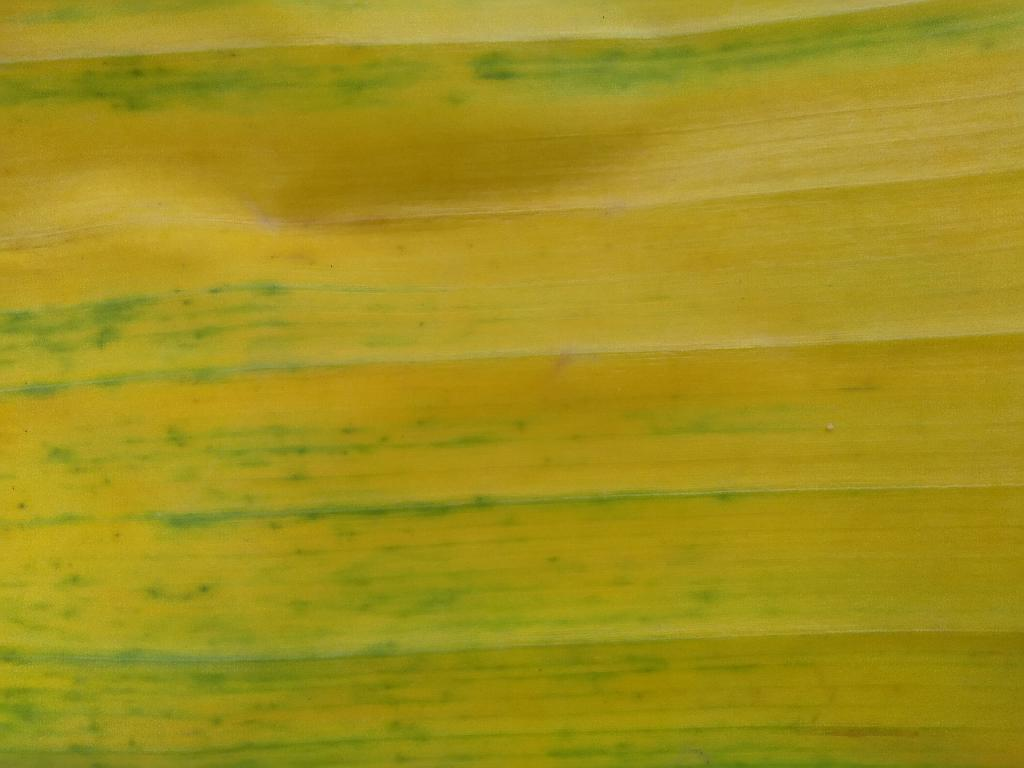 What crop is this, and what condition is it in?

banana, fusarium wilt race 1
